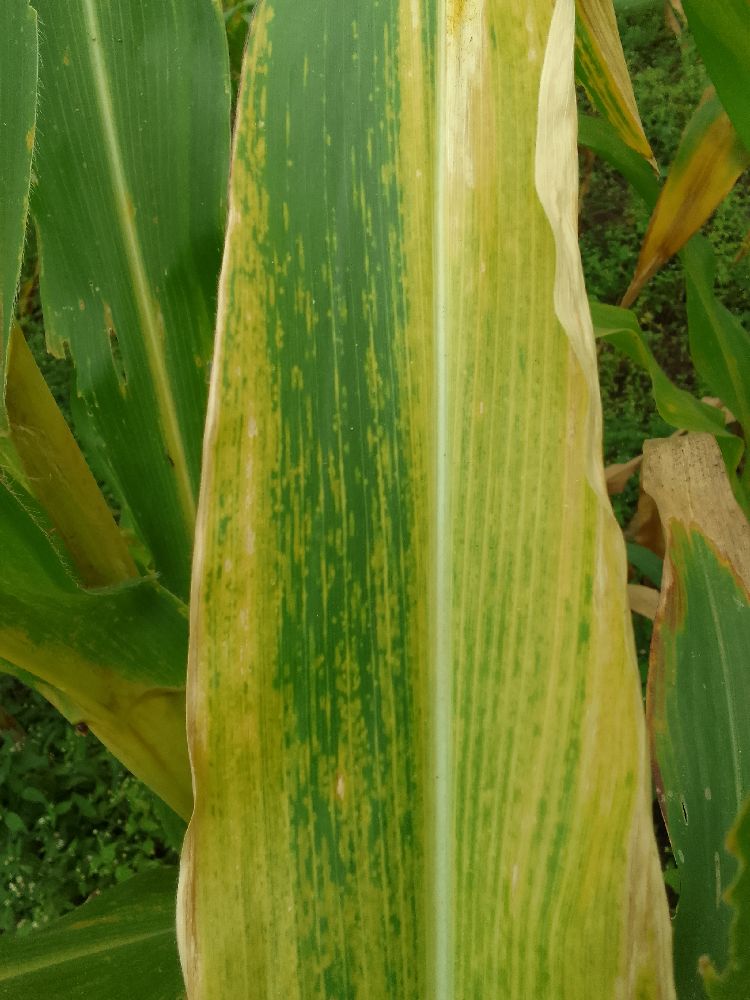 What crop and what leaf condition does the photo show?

maize, maize lethal necrosis
